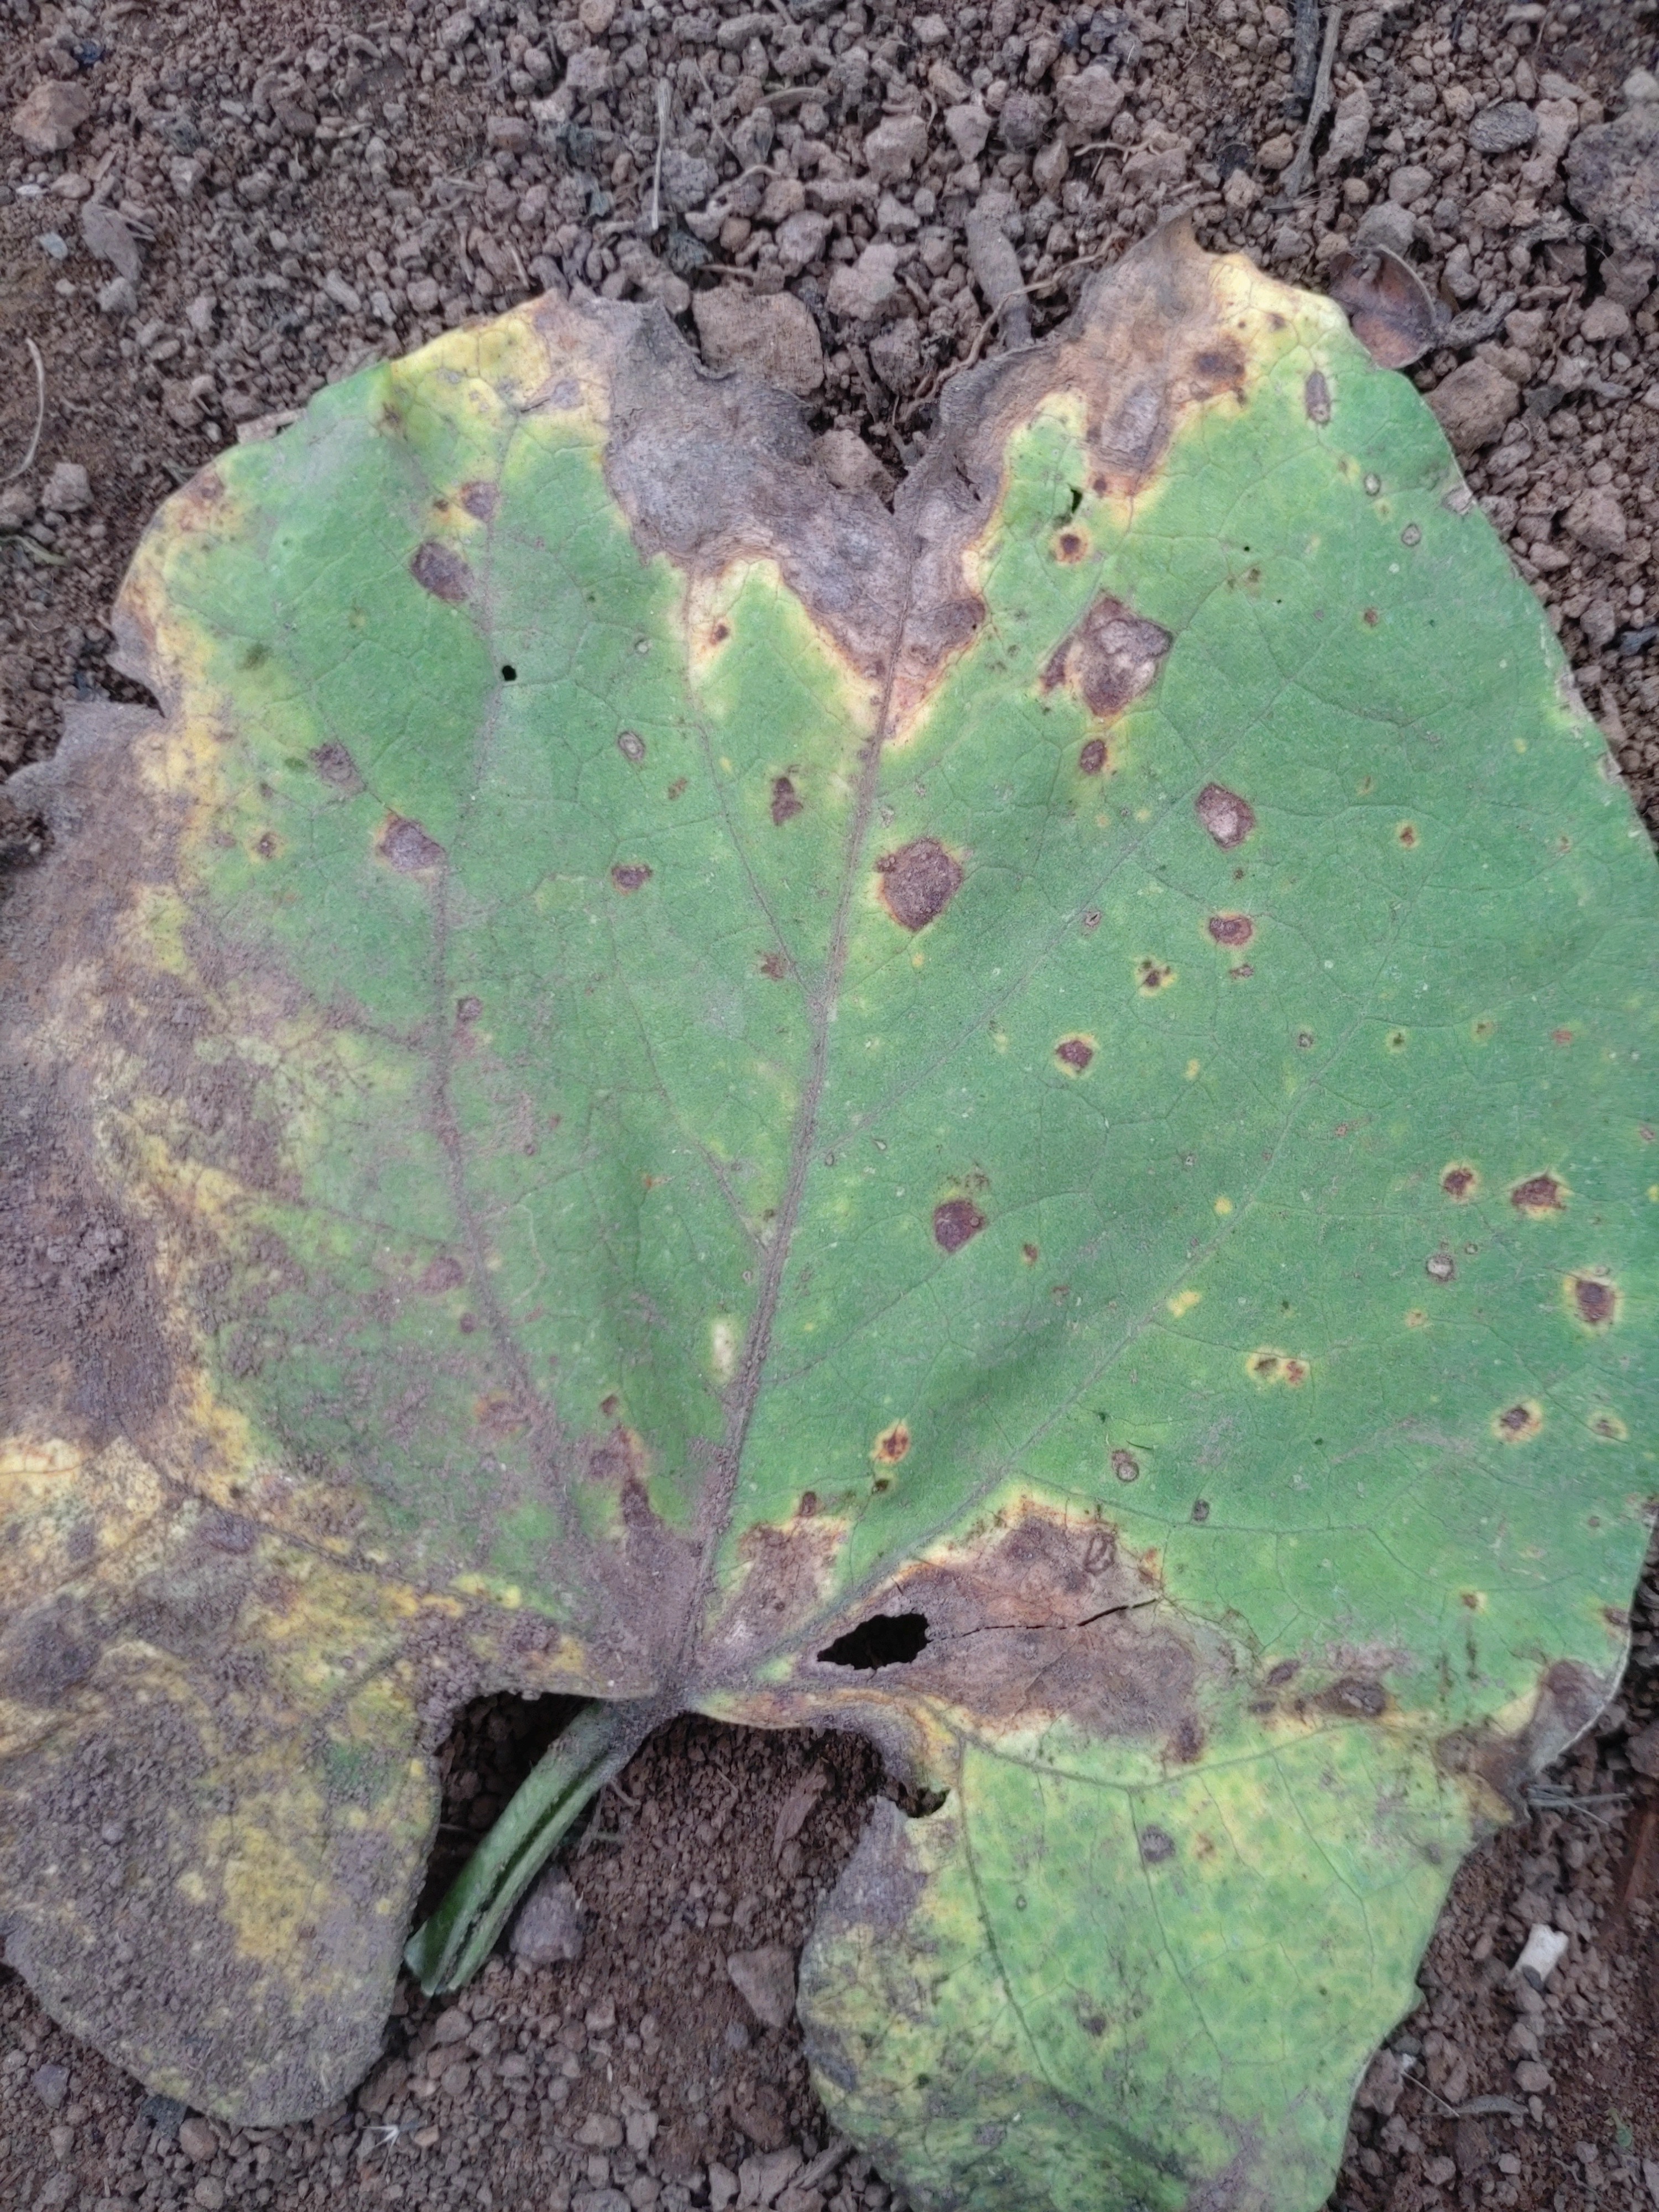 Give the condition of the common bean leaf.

anthracnose
